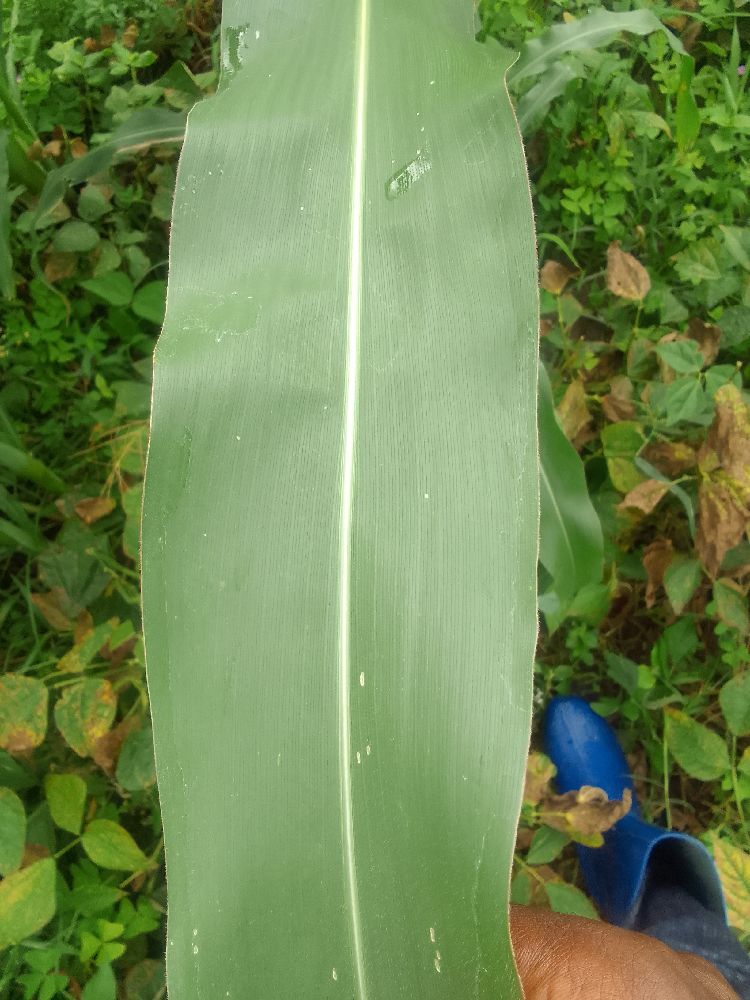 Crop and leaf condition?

maize, healthy
